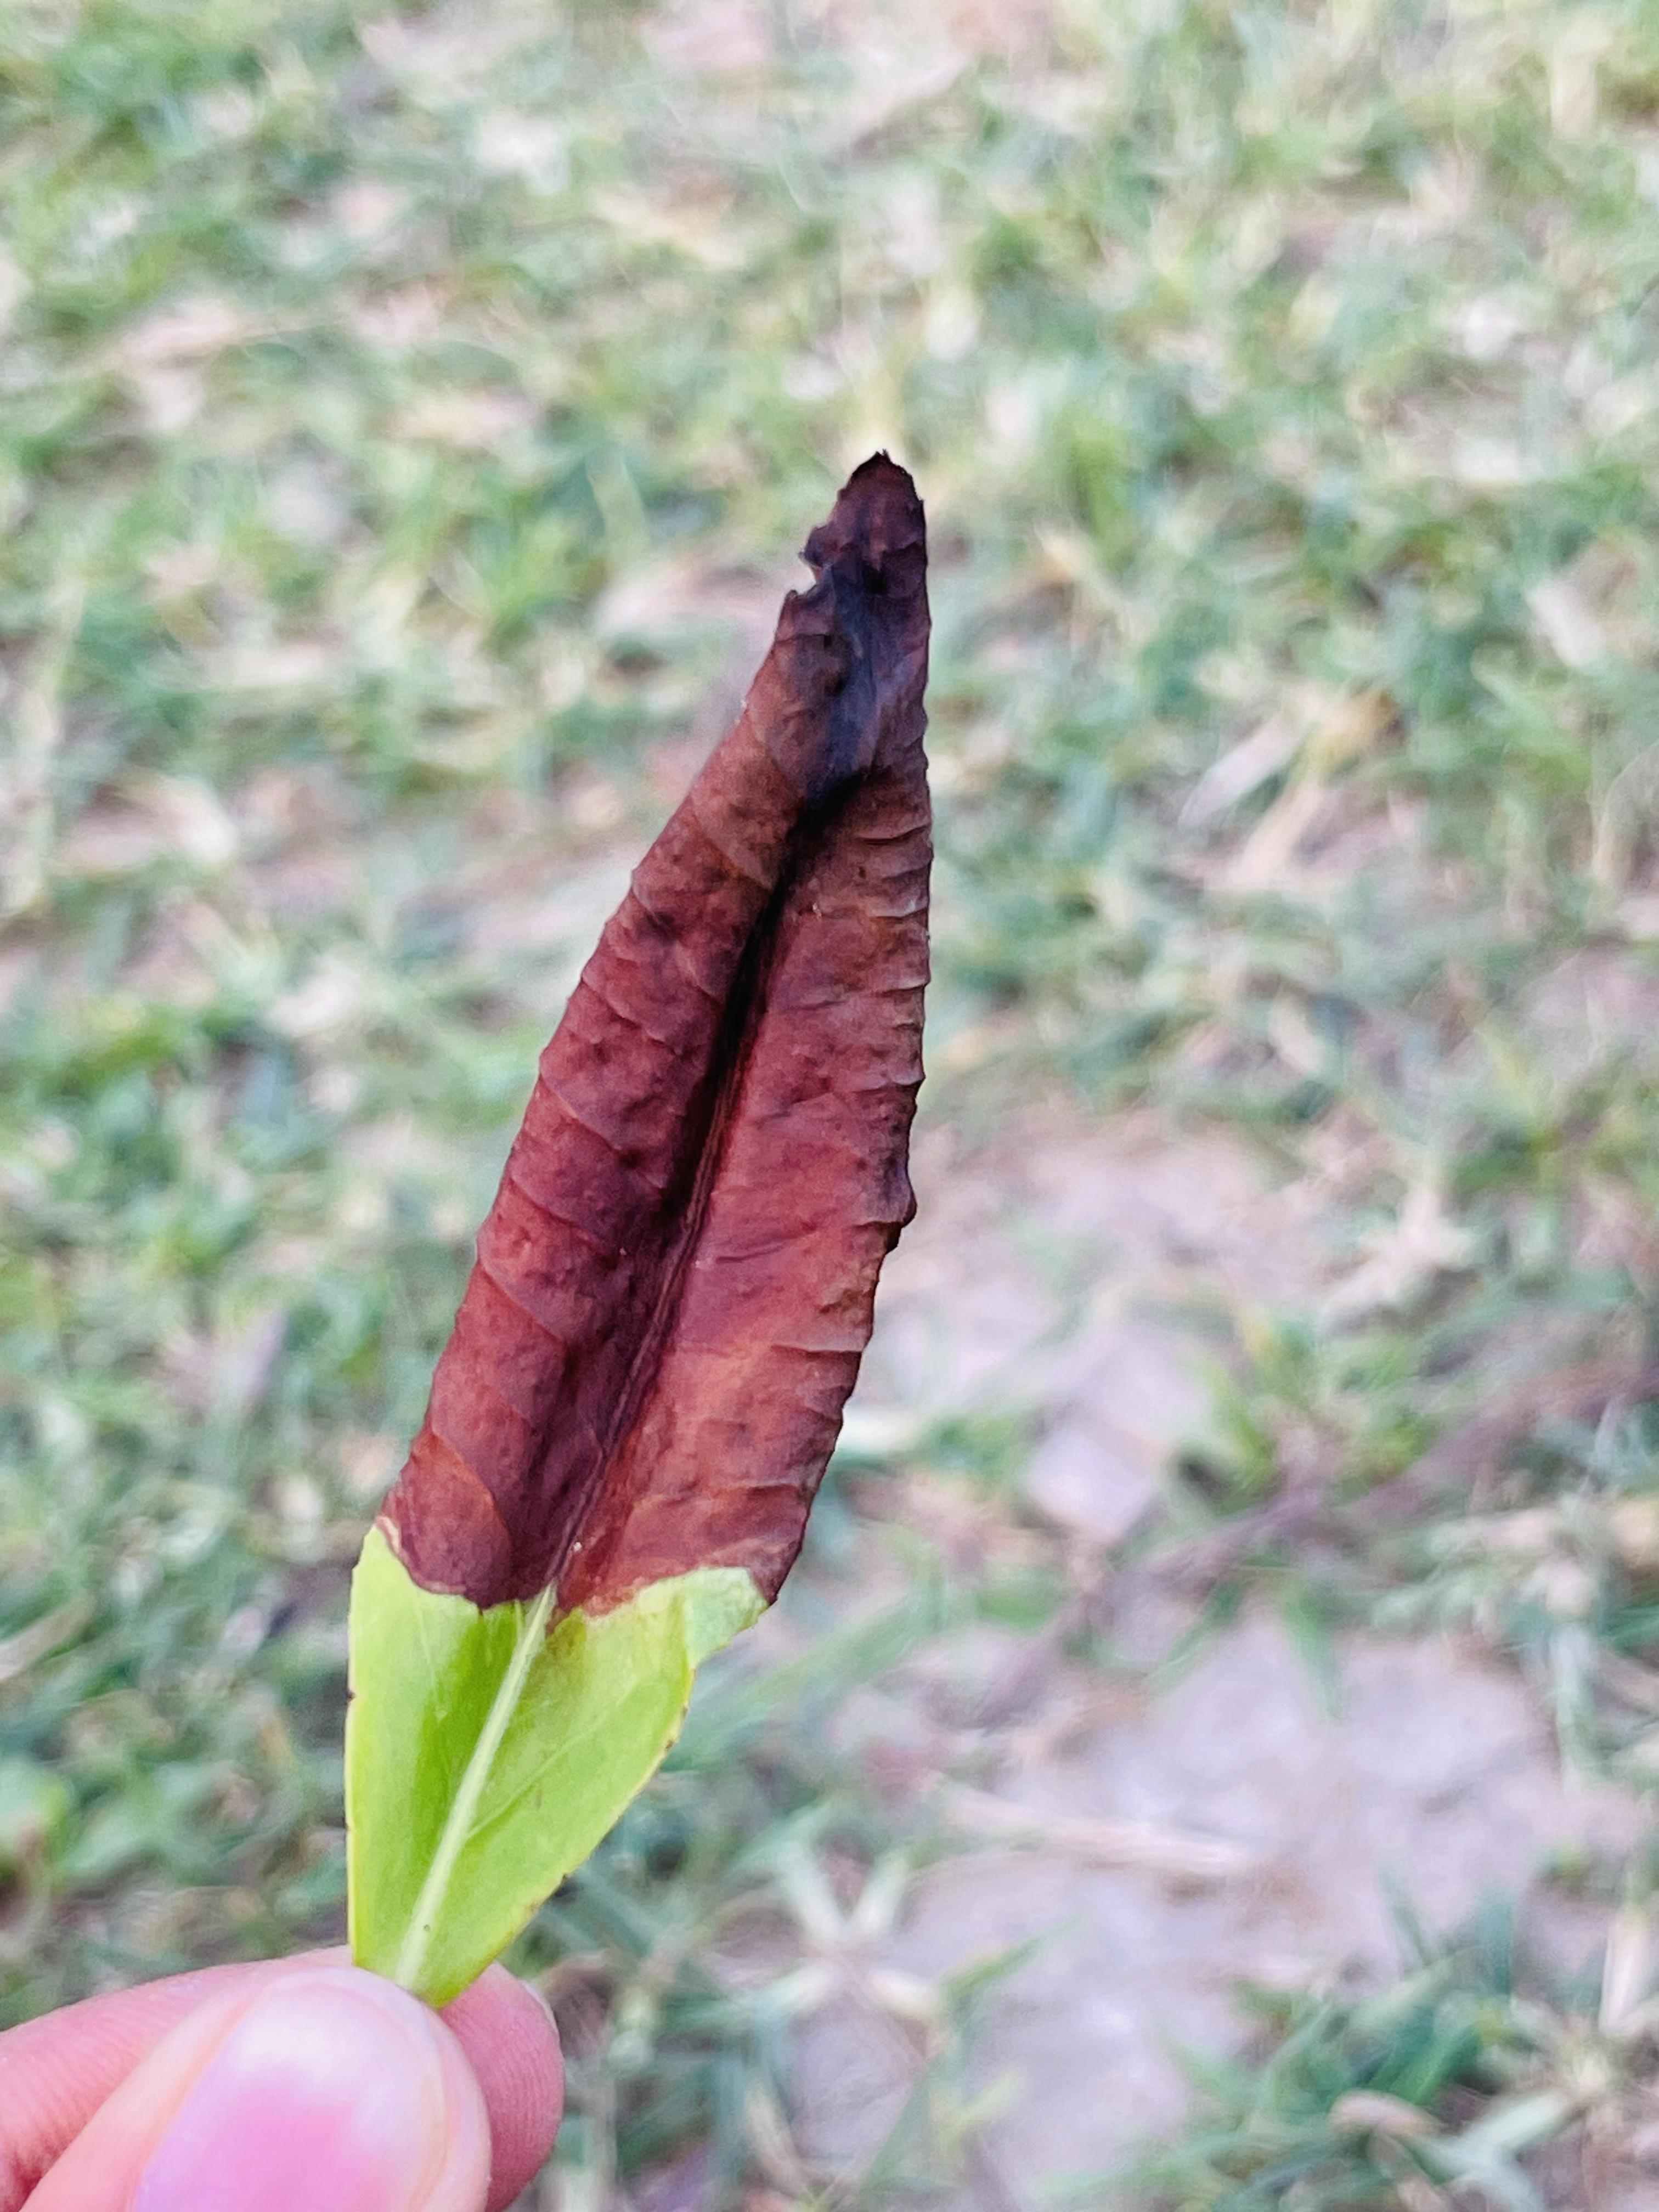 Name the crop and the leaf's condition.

tea, blight
